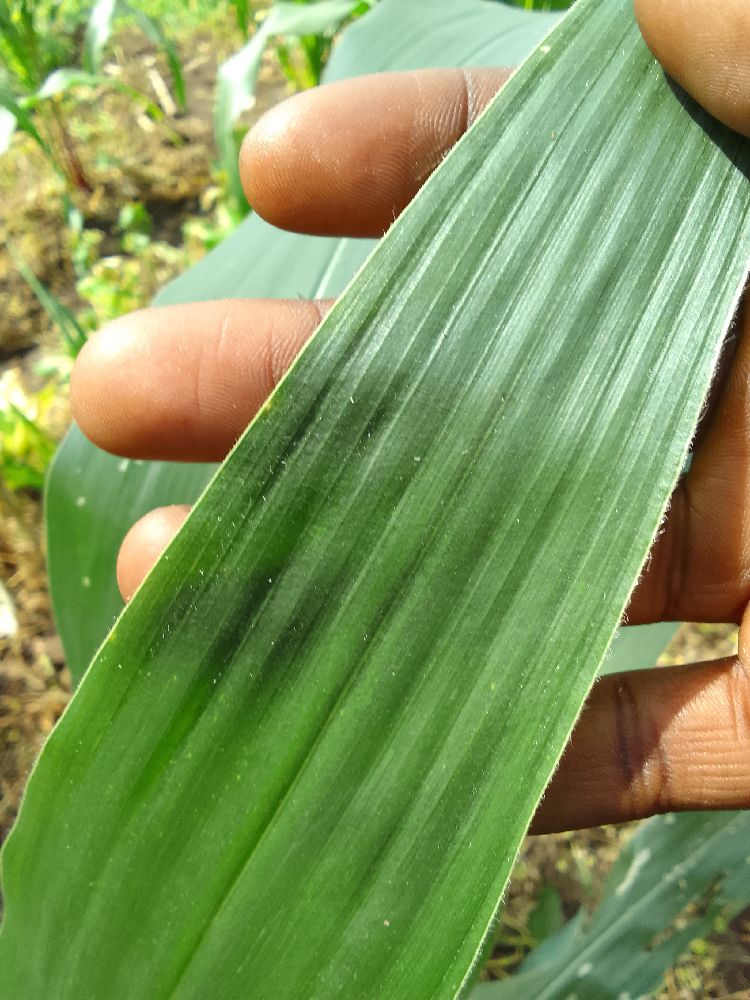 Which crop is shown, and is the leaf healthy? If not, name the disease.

maize, healthy
